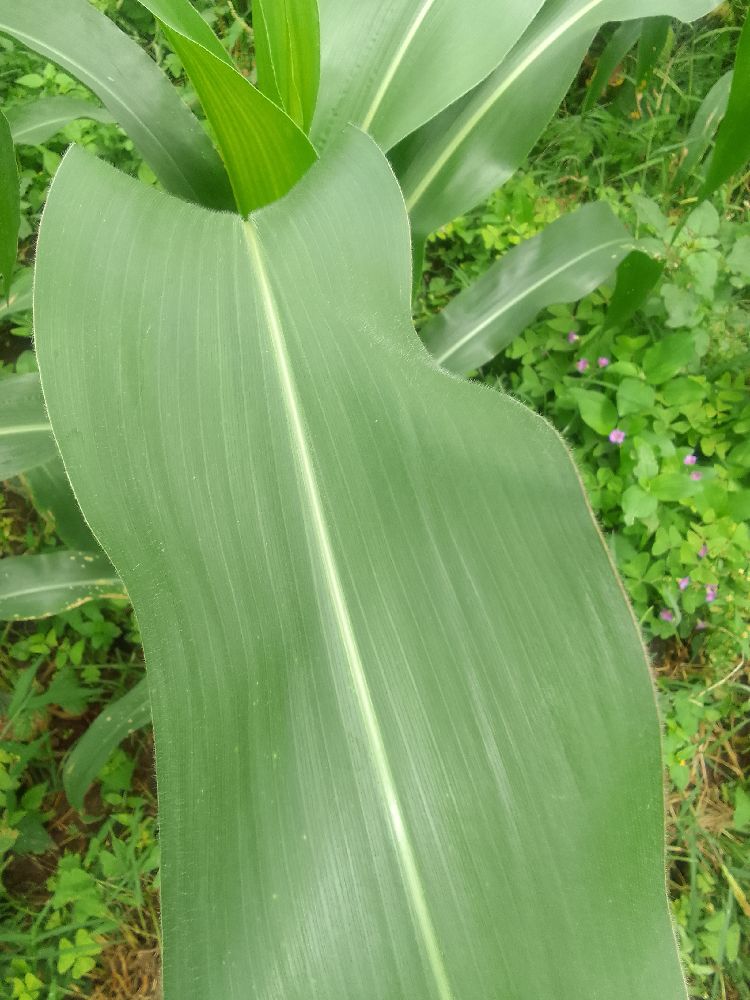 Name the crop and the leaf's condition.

maize, healthy
